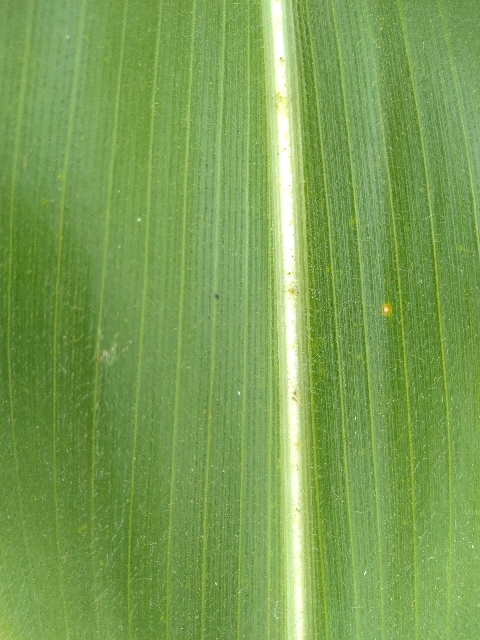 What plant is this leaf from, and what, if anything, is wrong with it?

maize, healthy
